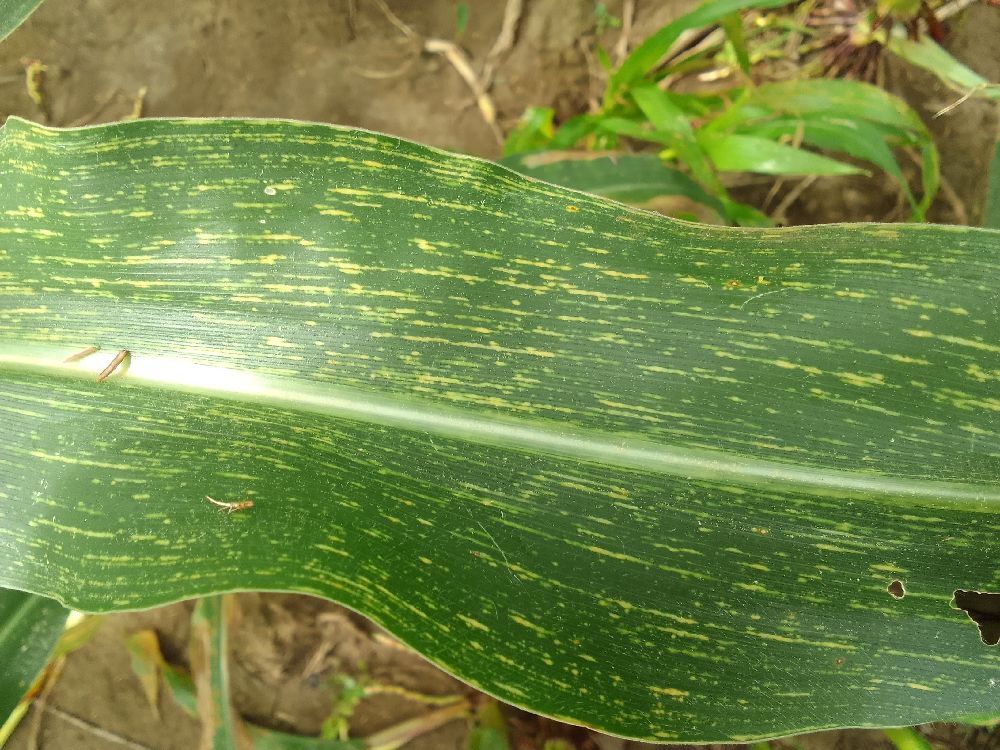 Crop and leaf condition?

maize, maize streak virus
